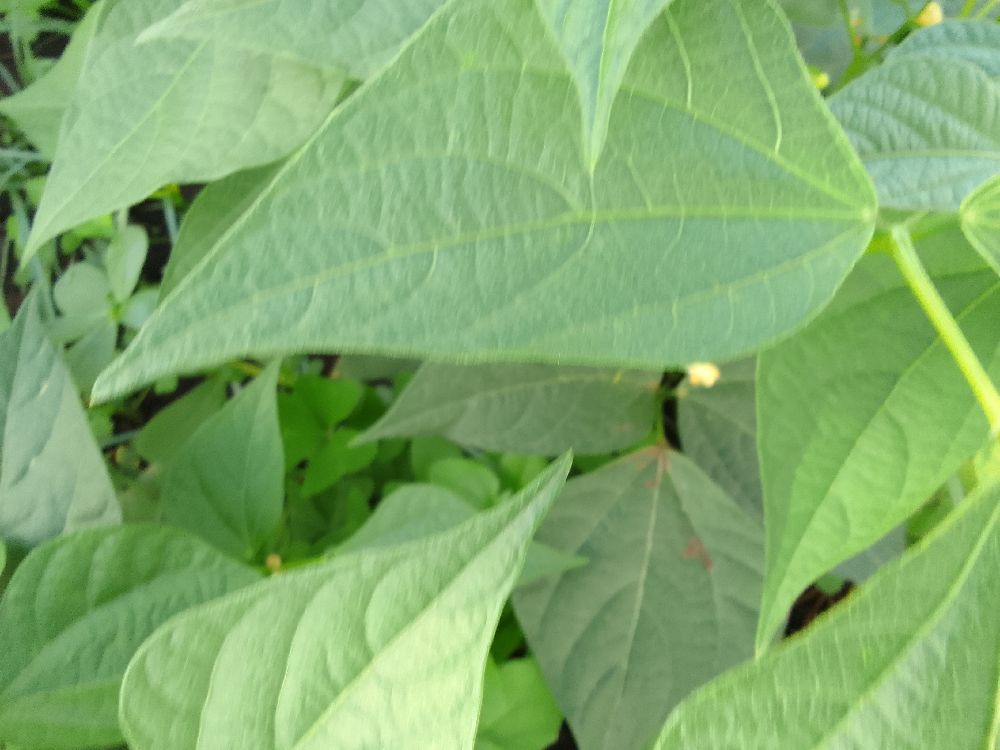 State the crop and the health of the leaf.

common bean, healthy
